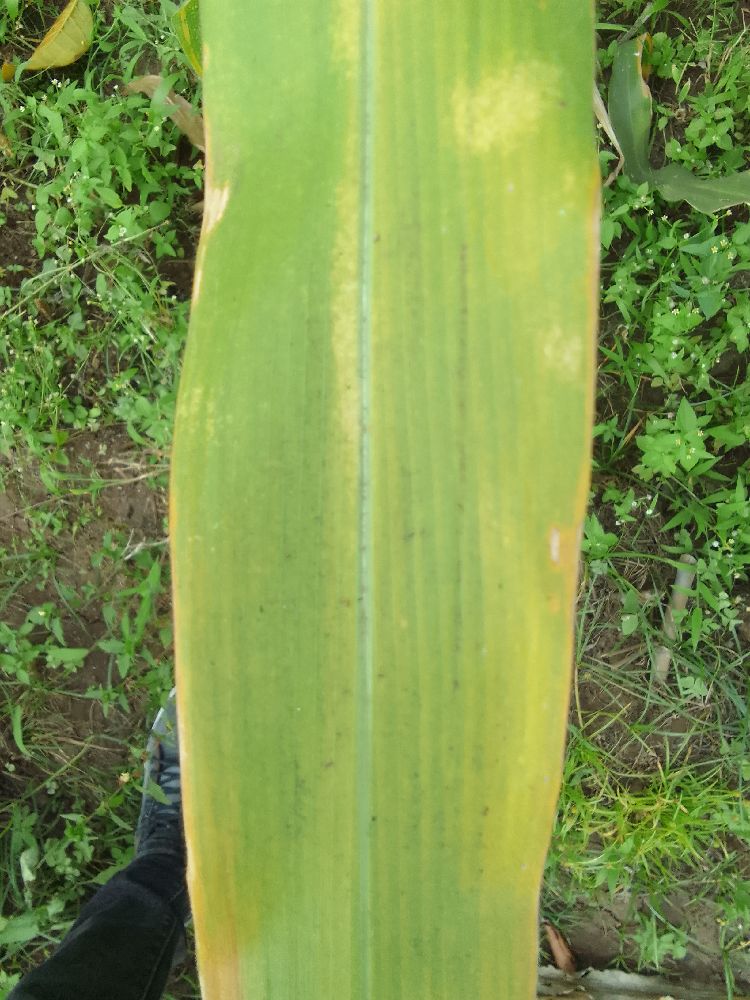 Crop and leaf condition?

maize, maize lethal necrosis
